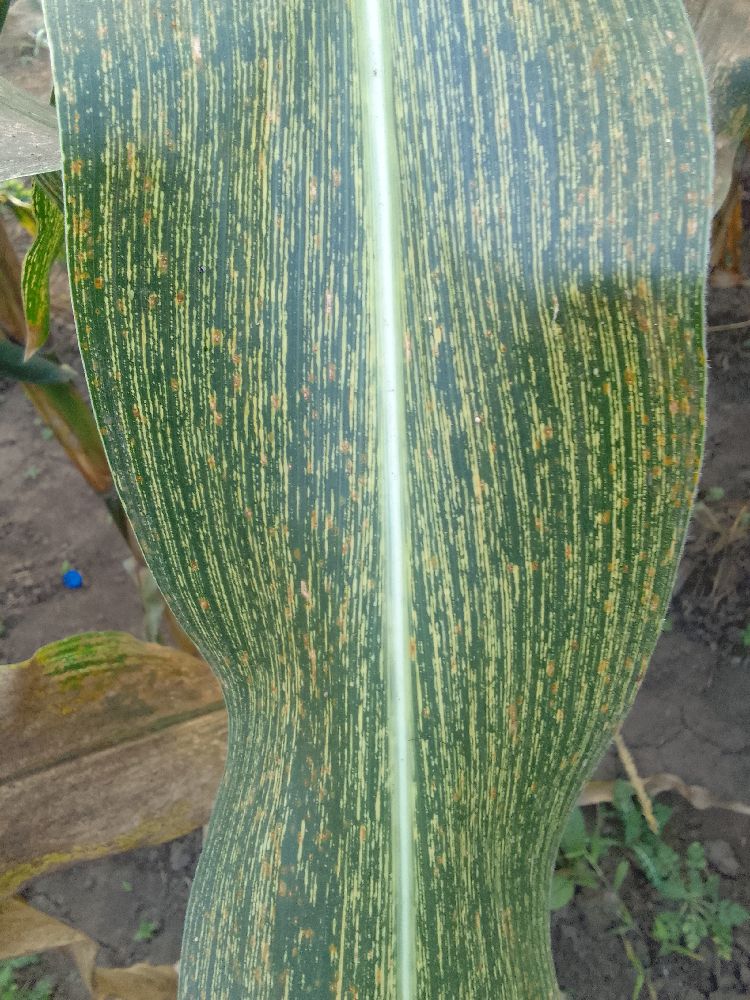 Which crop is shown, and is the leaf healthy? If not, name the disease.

maize, maize streak virus
